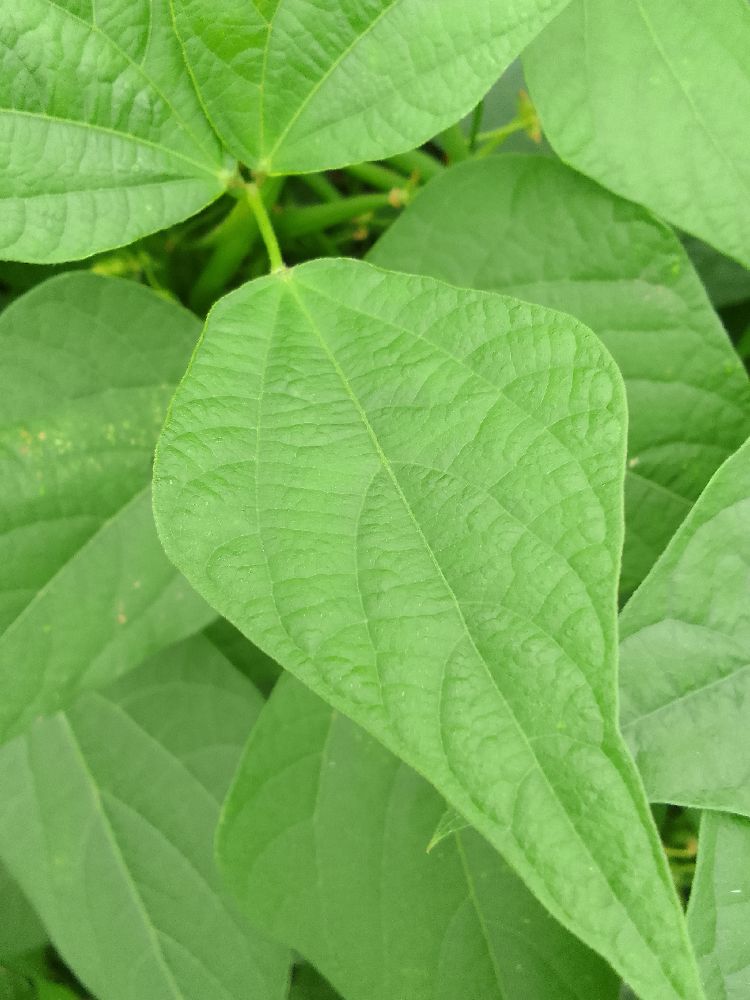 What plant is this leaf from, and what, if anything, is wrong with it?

common bean, healthy
